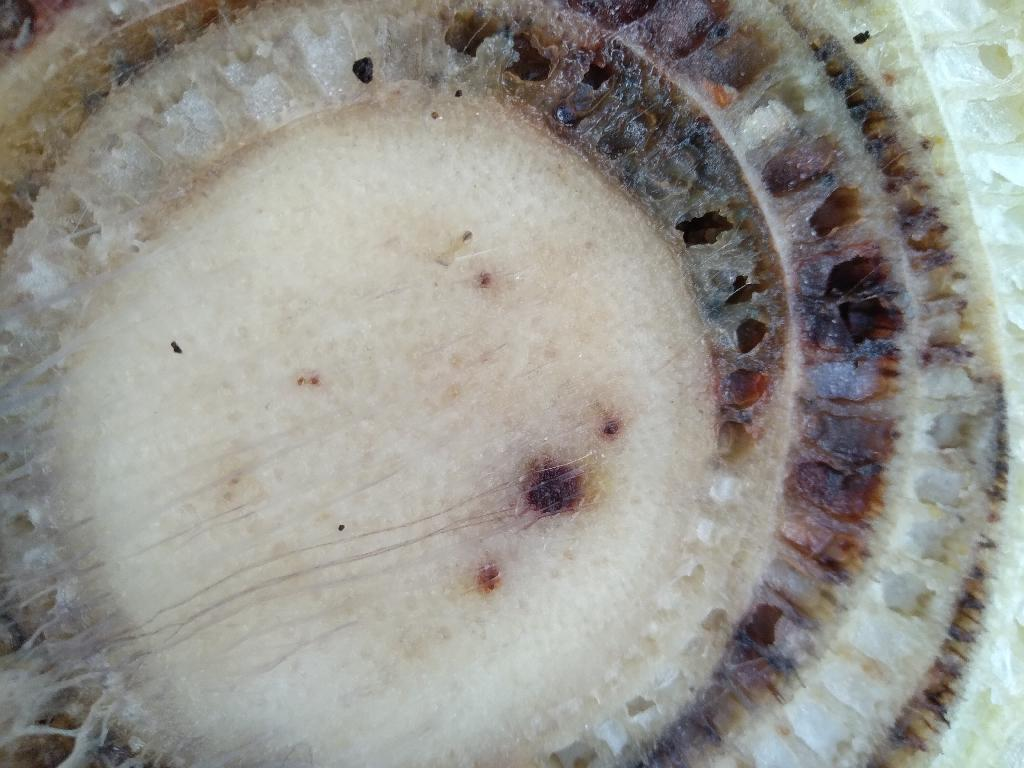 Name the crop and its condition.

banana, fusarium wilt race 1
